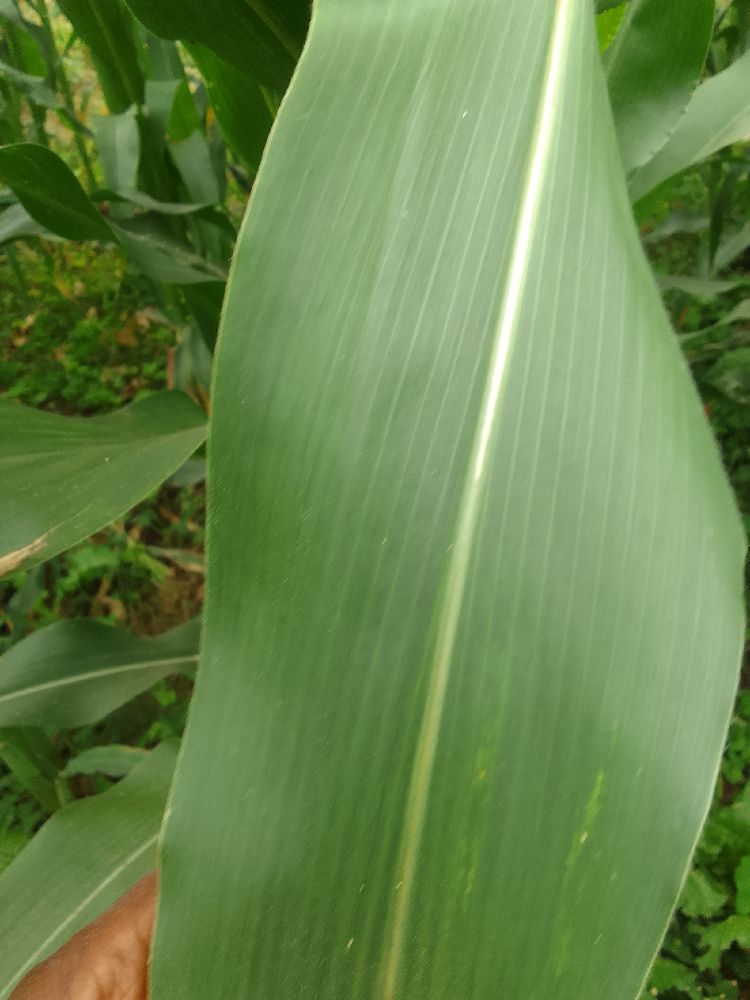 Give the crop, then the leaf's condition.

maize, healthy
